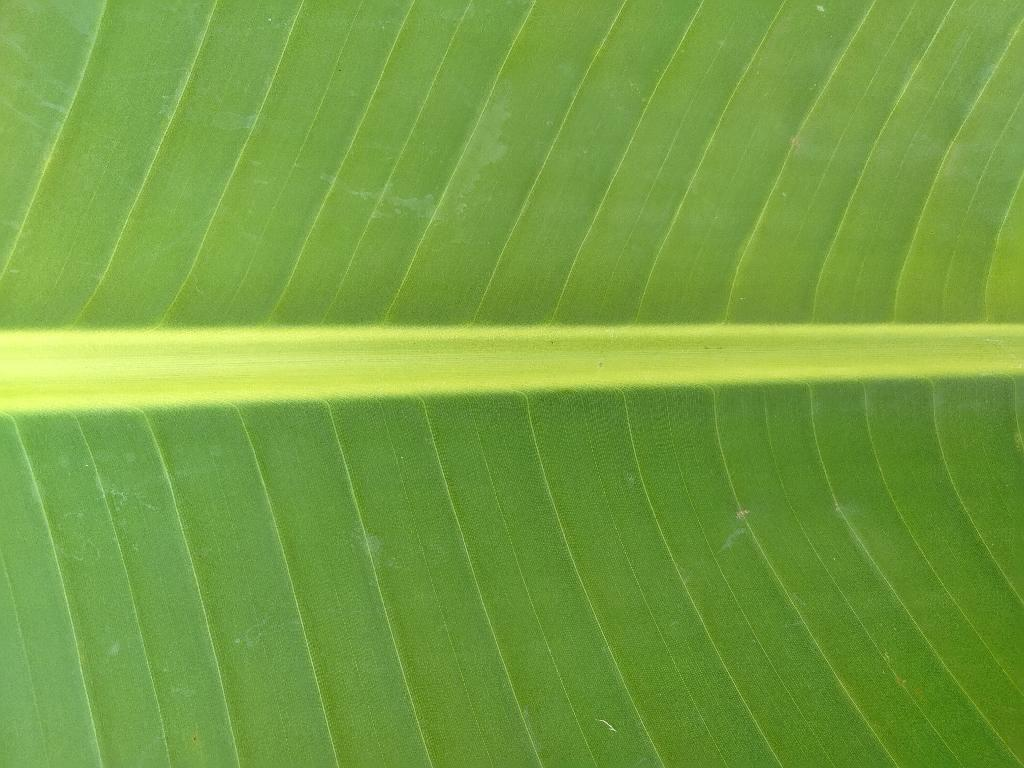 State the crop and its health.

banana, healthy
